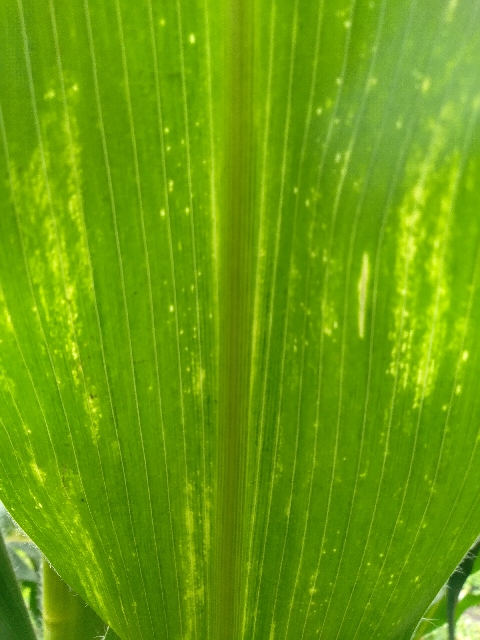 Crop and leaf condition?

maize, maize lethal necrosis
